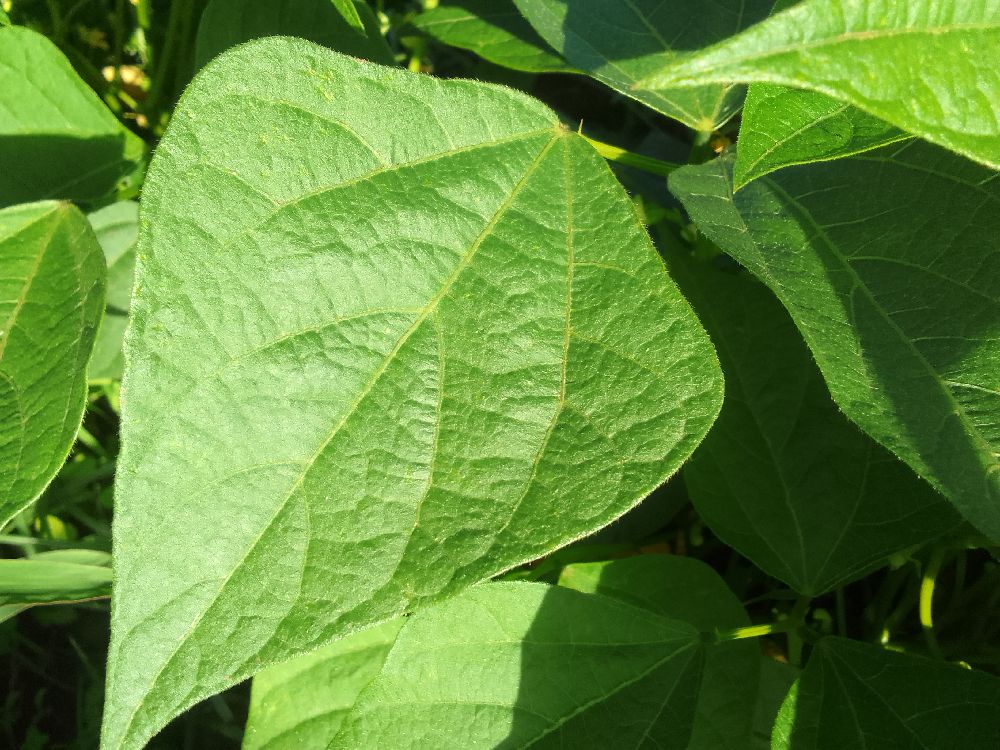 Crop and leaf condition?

common bean, healthy
